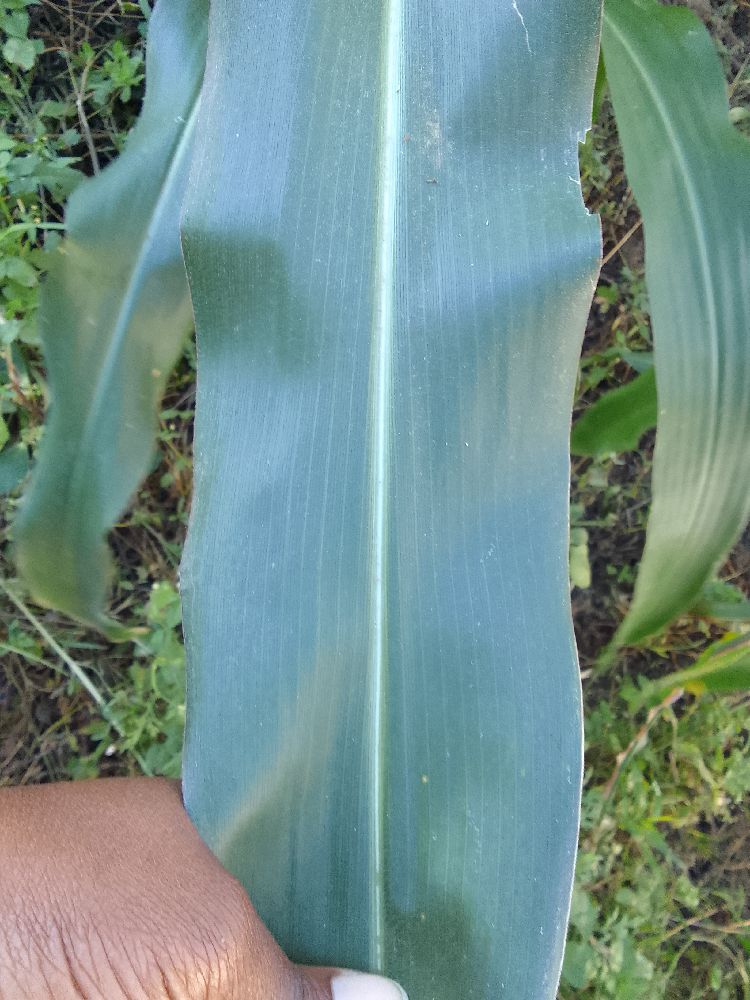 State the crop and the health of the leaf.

maize, healthy
